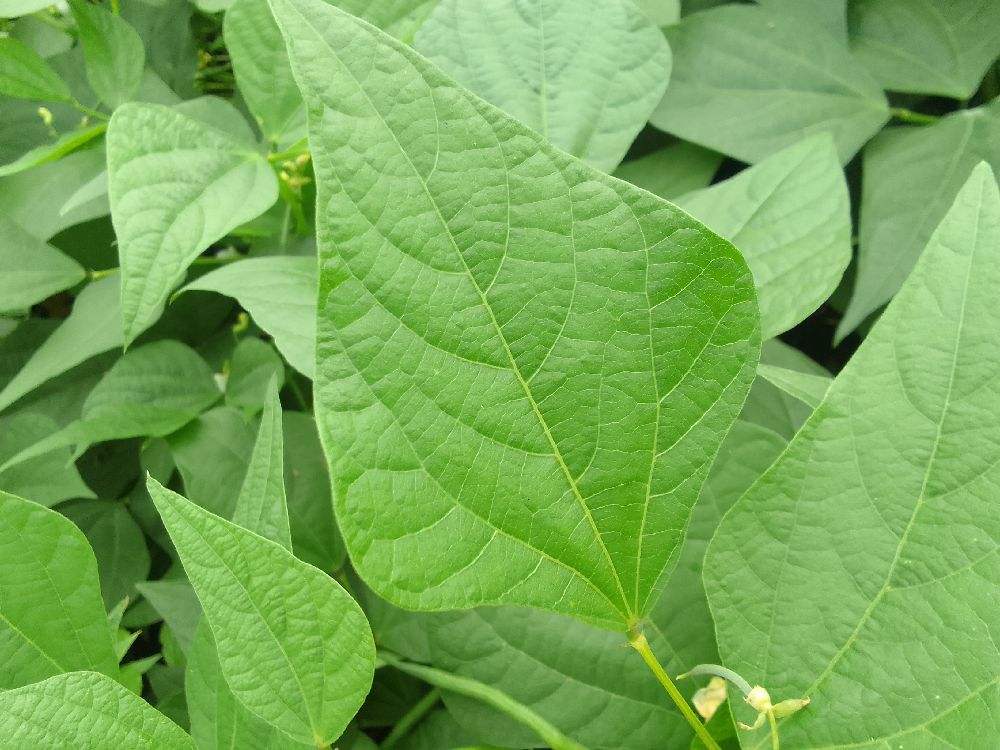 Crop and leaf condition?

common bean, healthy
